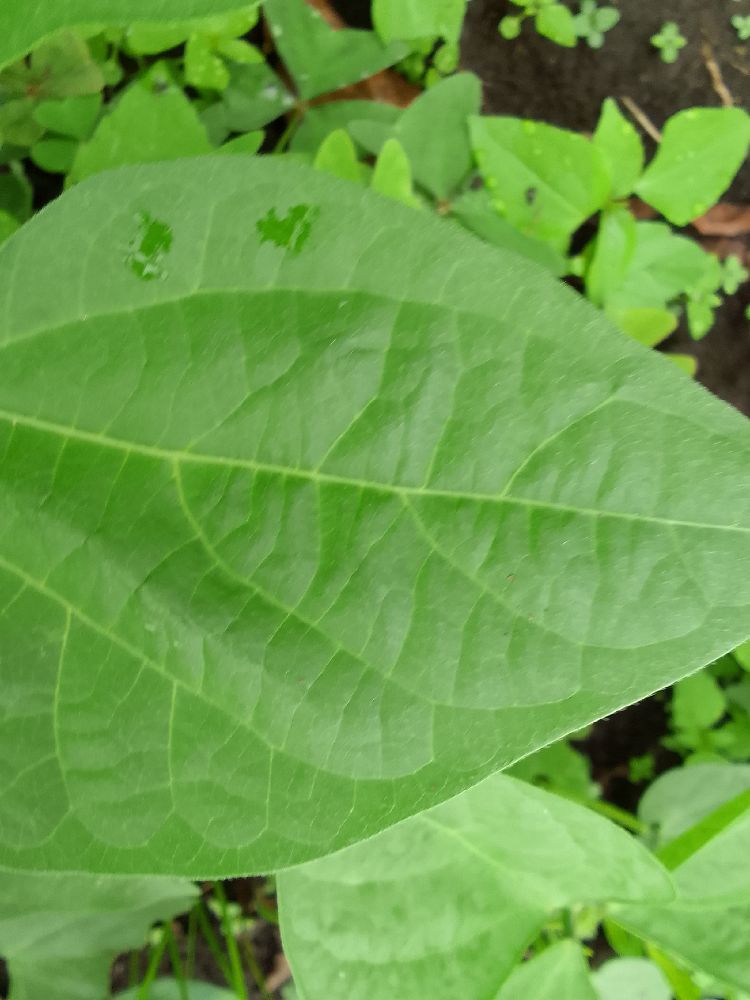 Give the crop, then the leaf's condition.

common bean, healthy
